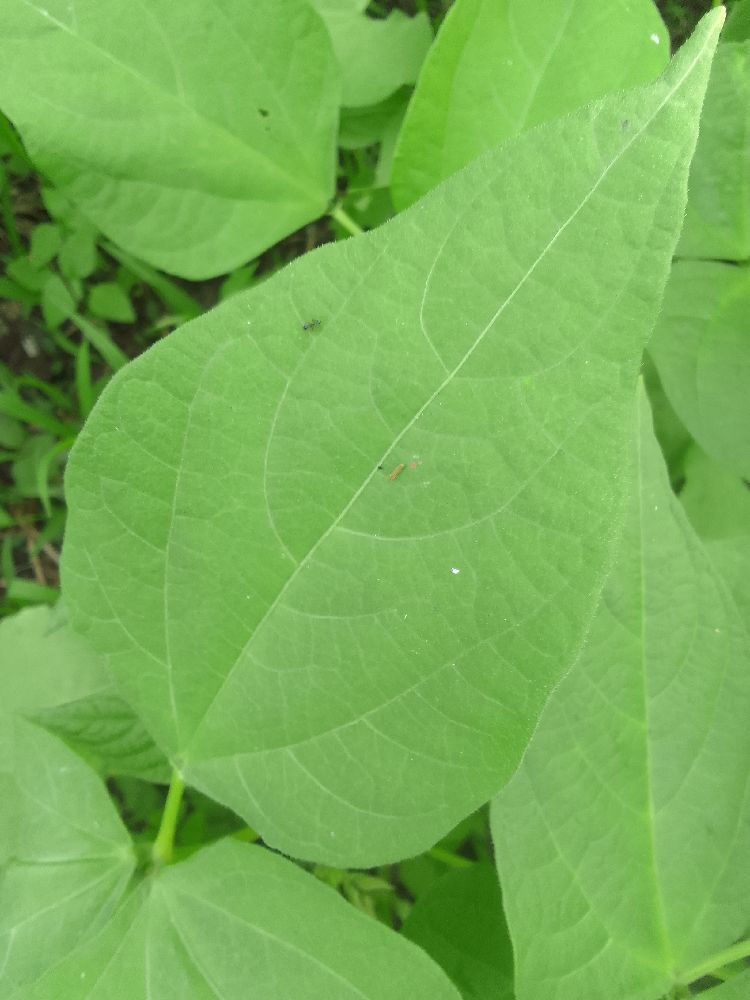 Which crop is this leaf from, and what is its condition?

common bean, healthy
